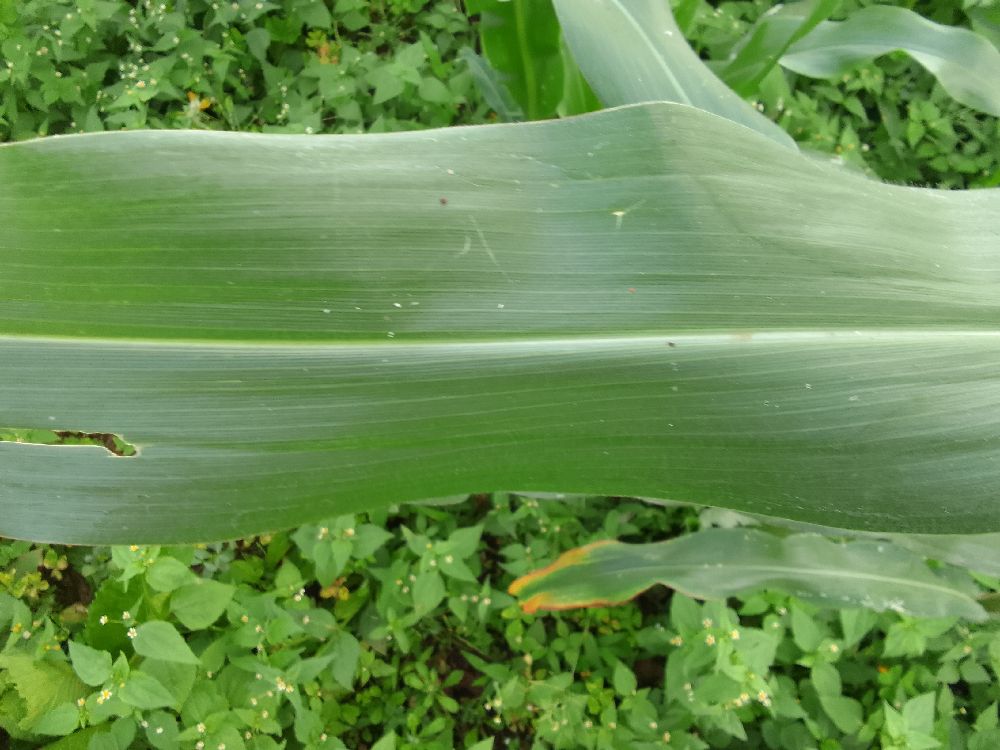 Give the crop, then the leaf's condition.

maize, healthy
